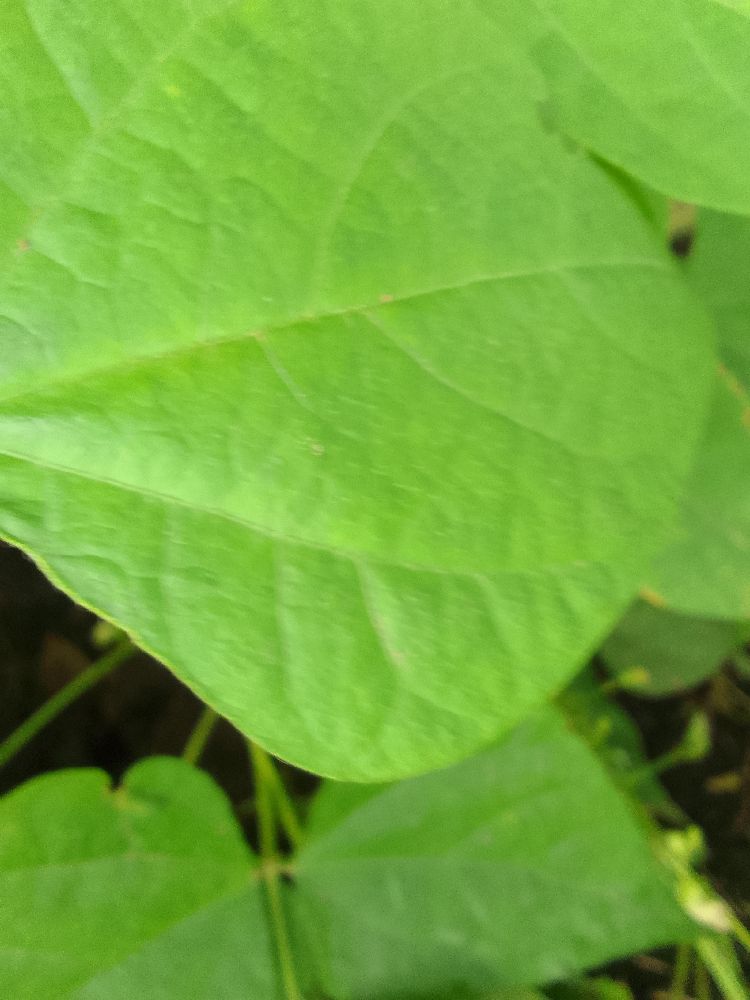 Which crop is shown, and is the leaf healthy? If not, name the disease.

common bean, healthy
